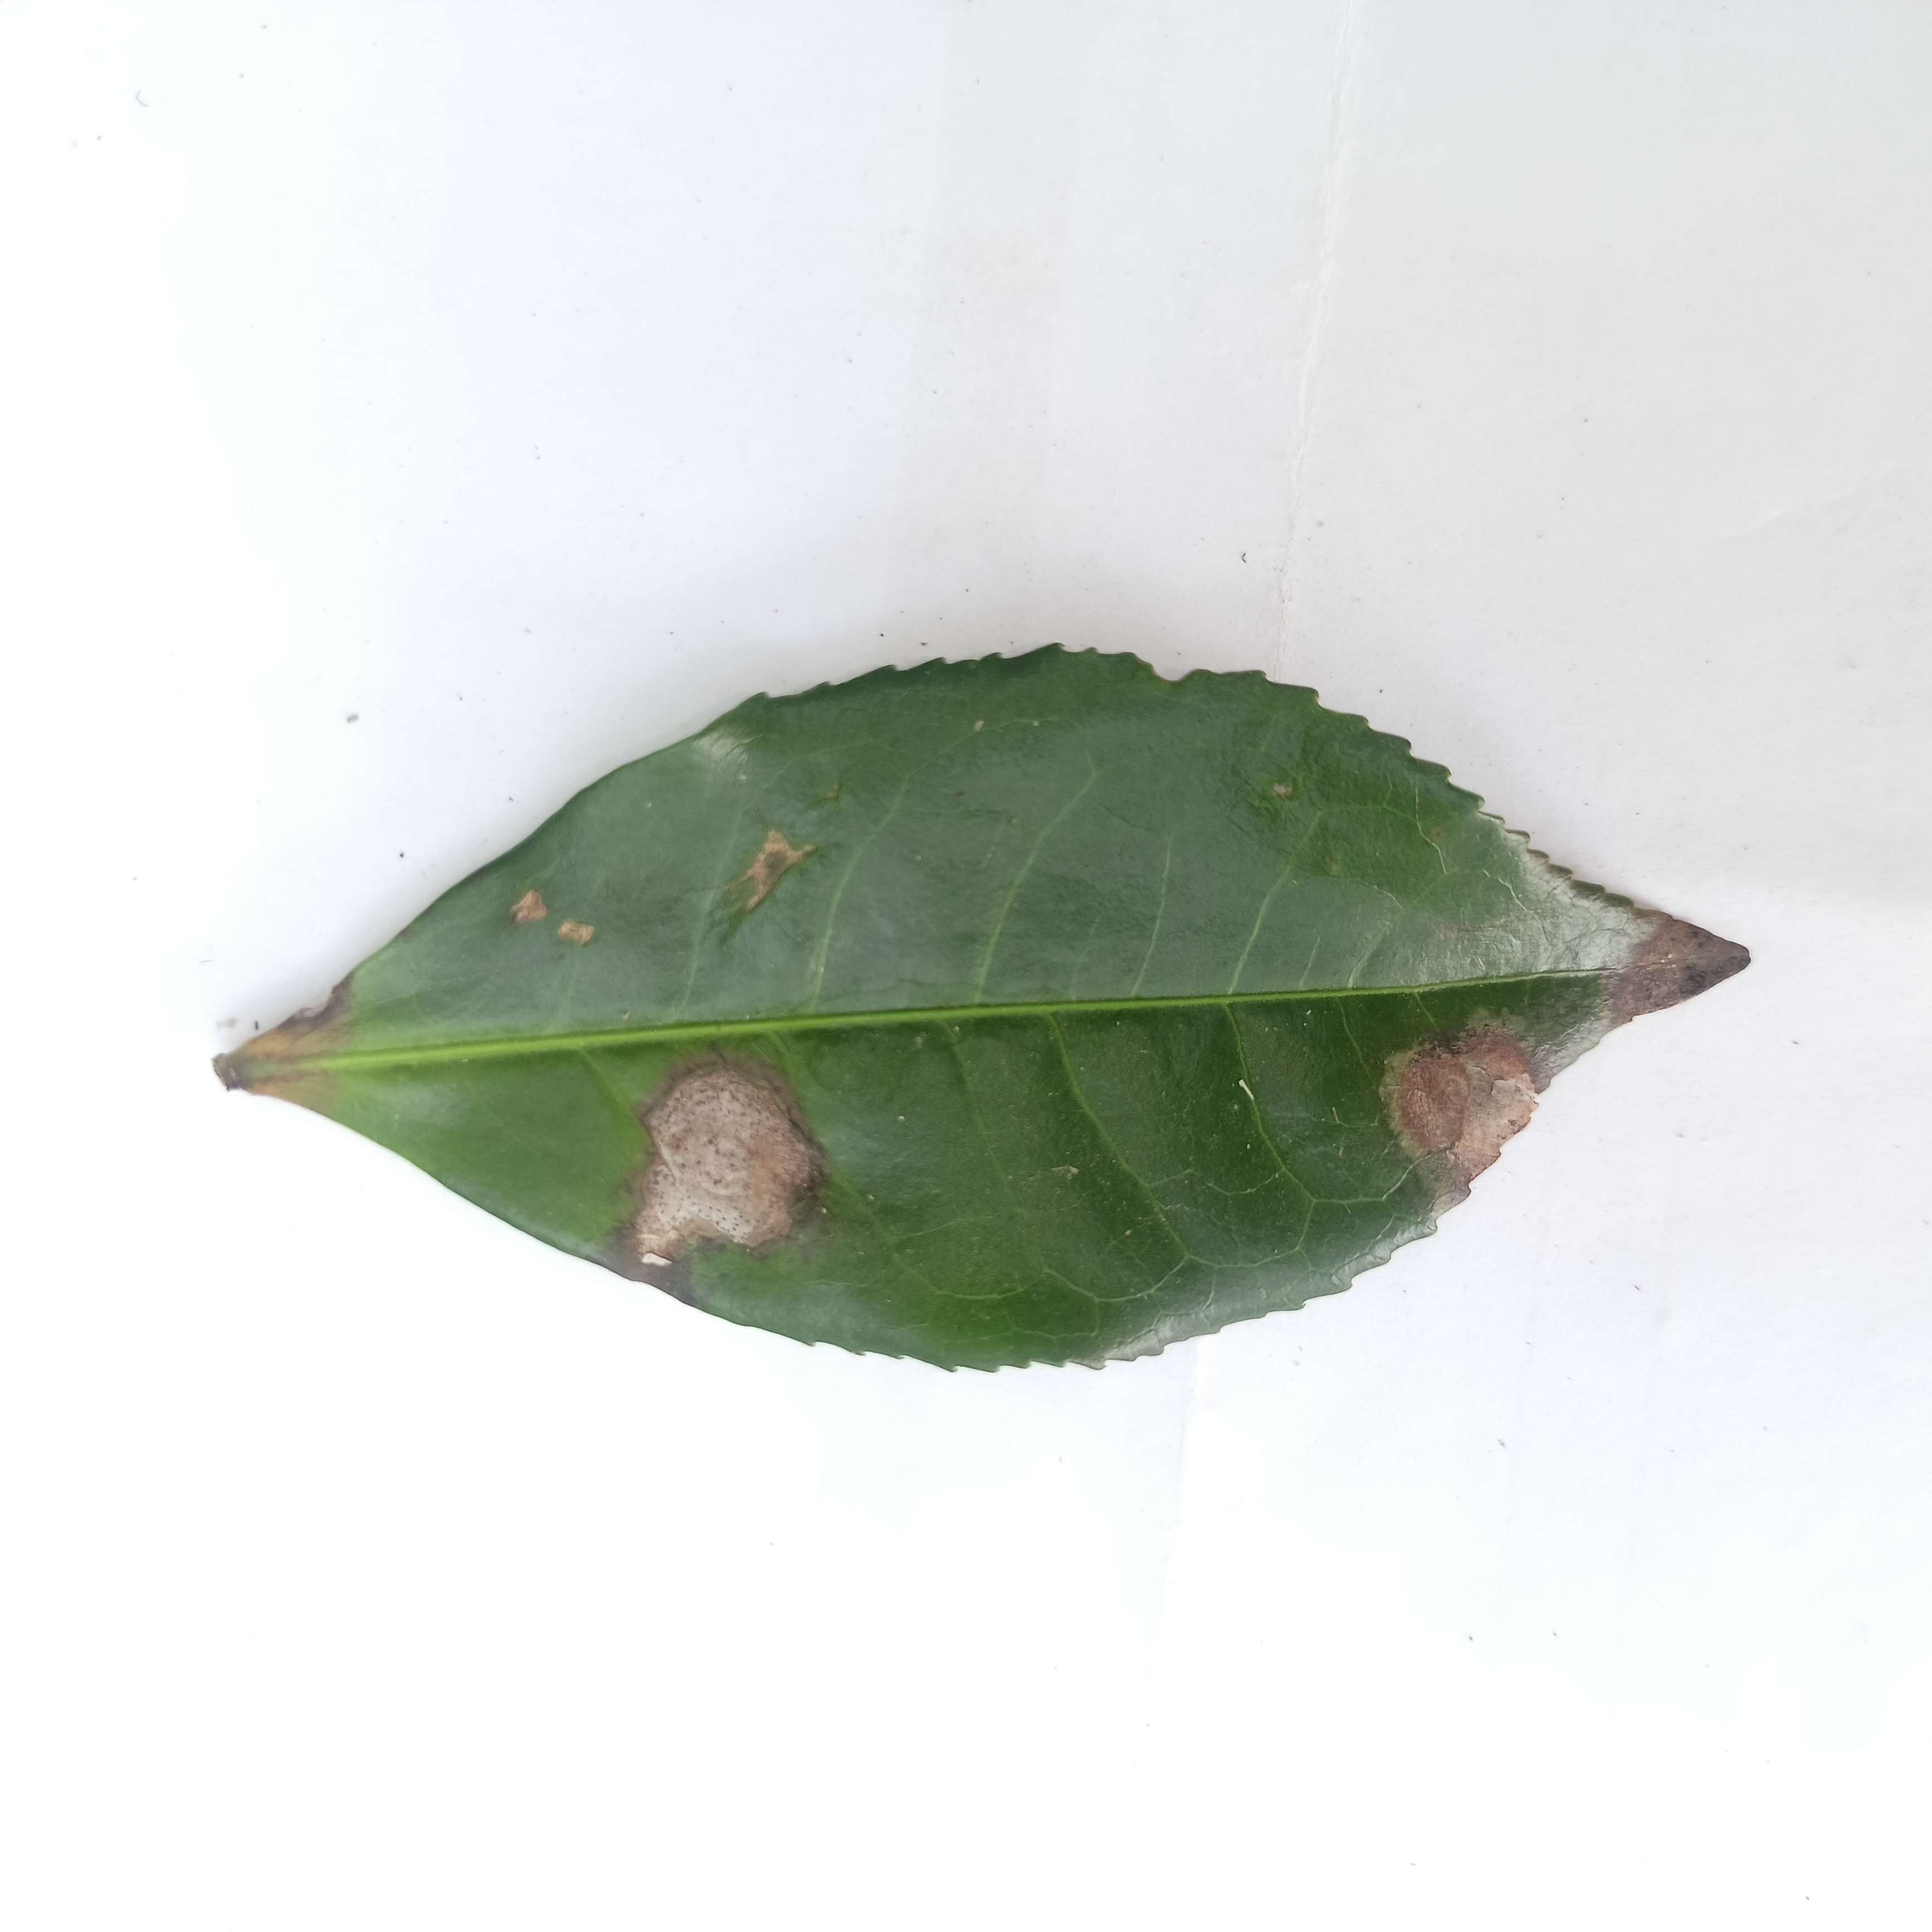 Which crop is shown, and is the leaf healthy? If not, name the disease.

tea, brown blight
